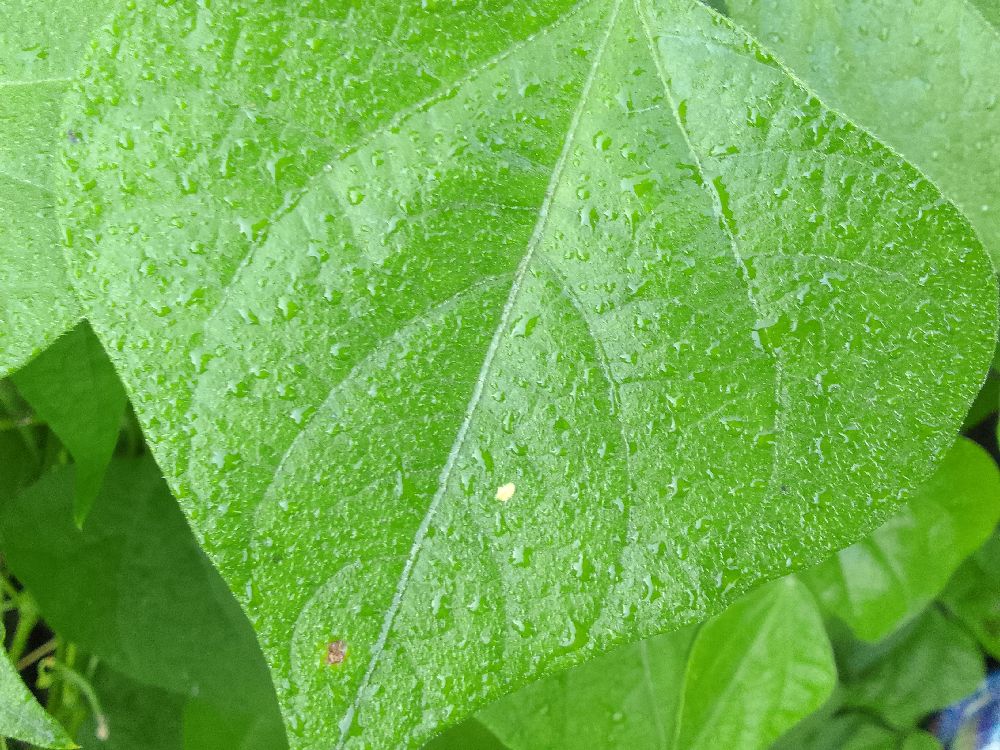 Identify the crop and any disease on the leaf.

common bean, healthy
